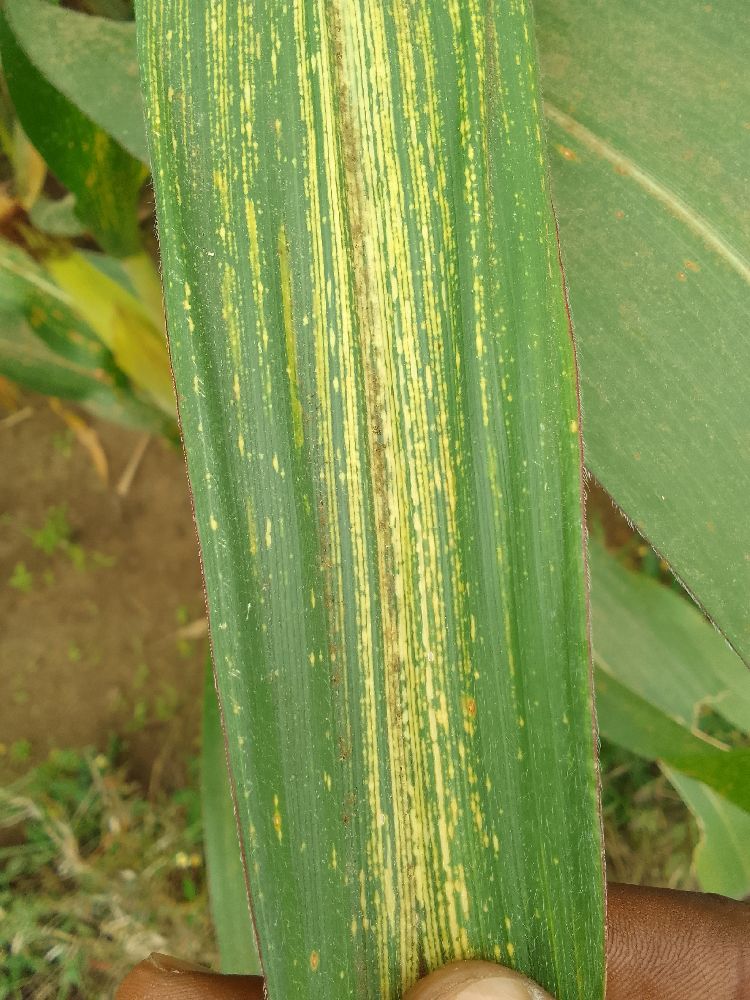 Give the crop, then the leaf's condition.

maize, maize streak virus
